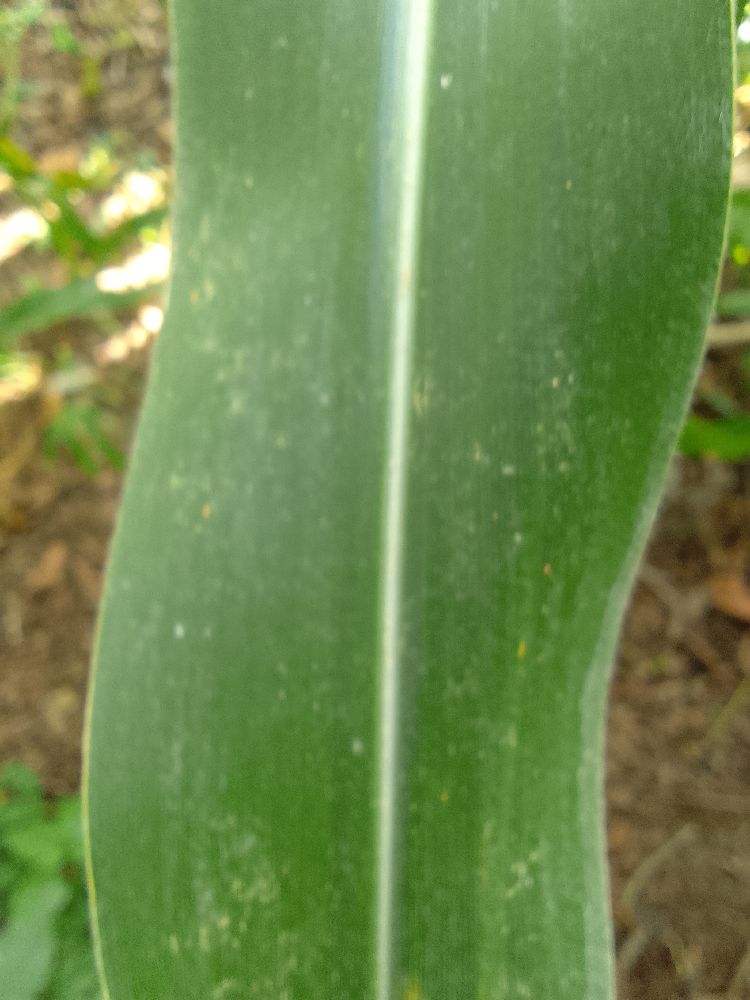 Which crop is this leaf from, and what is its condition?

maize, healthy
